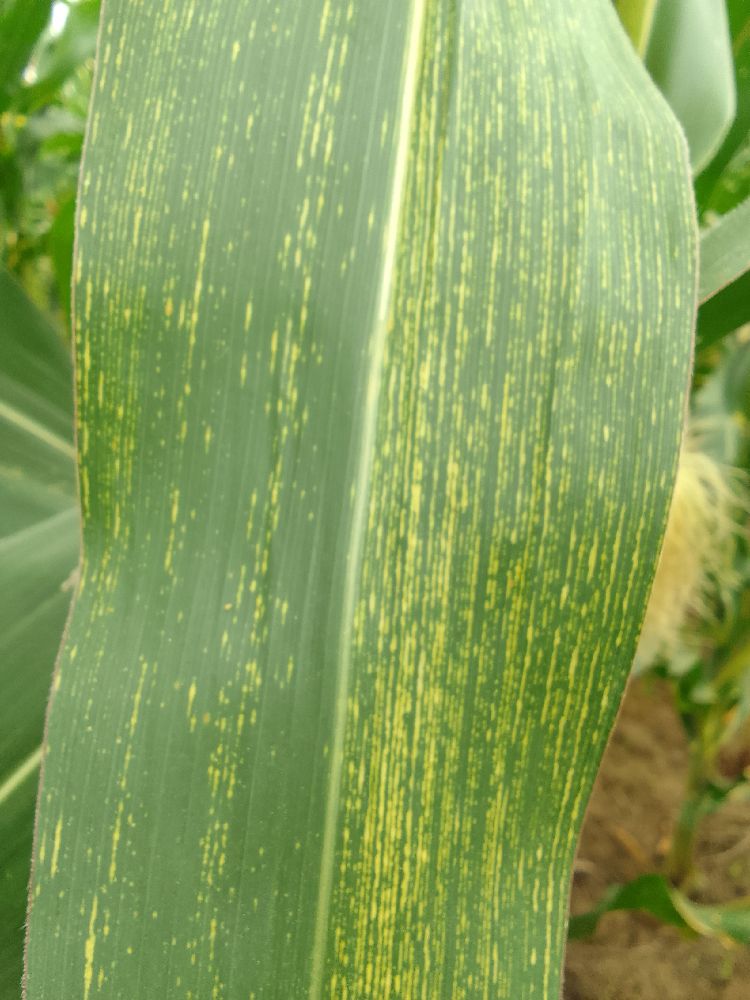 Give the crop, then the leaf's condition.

maize, maize streak virus
